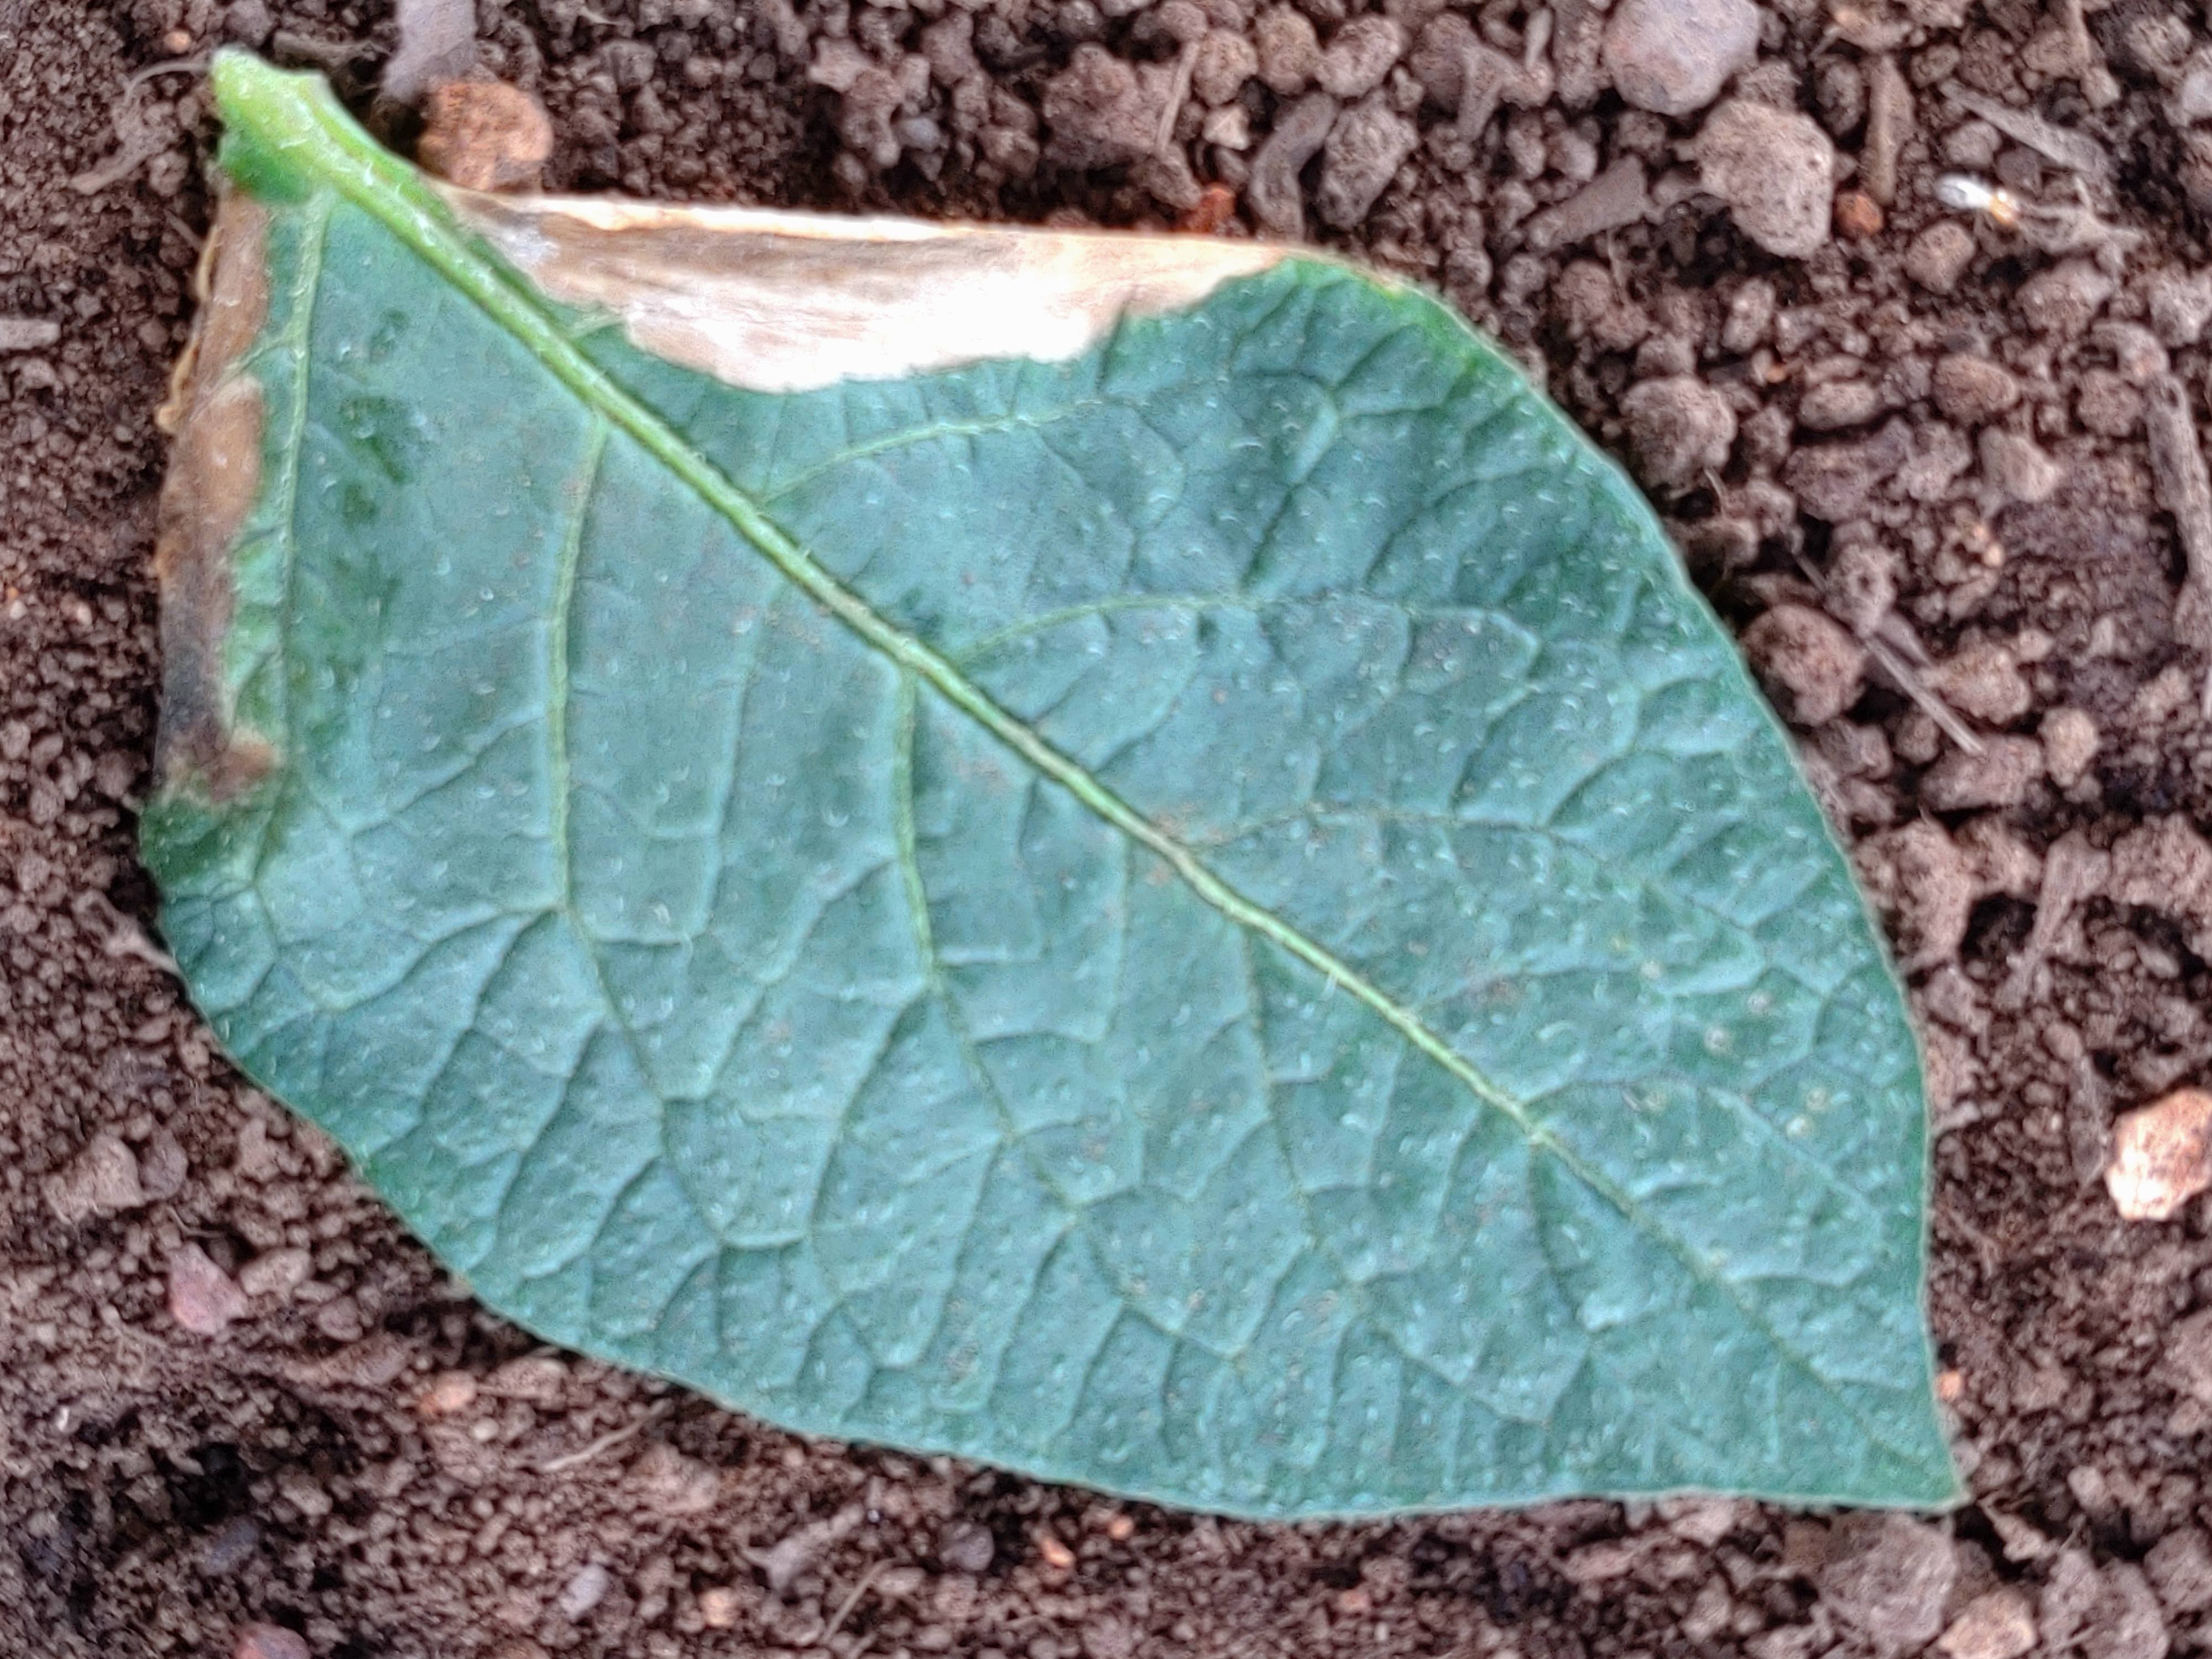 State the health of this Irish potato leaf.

early blight
